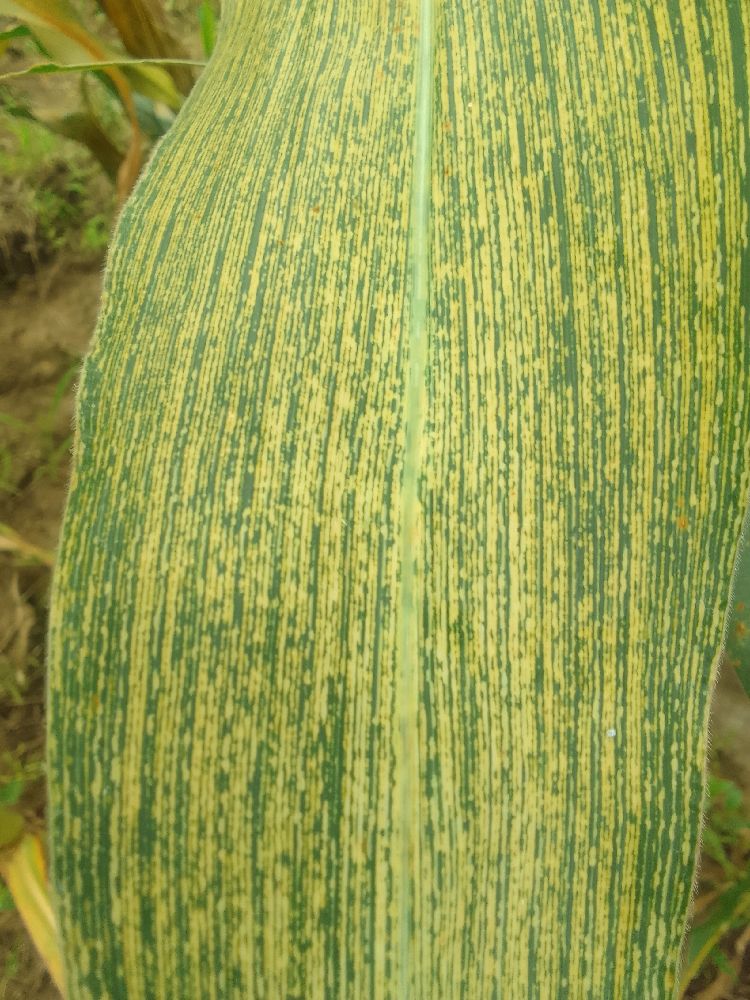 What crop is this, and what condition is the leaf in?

maize, maize streak virus
